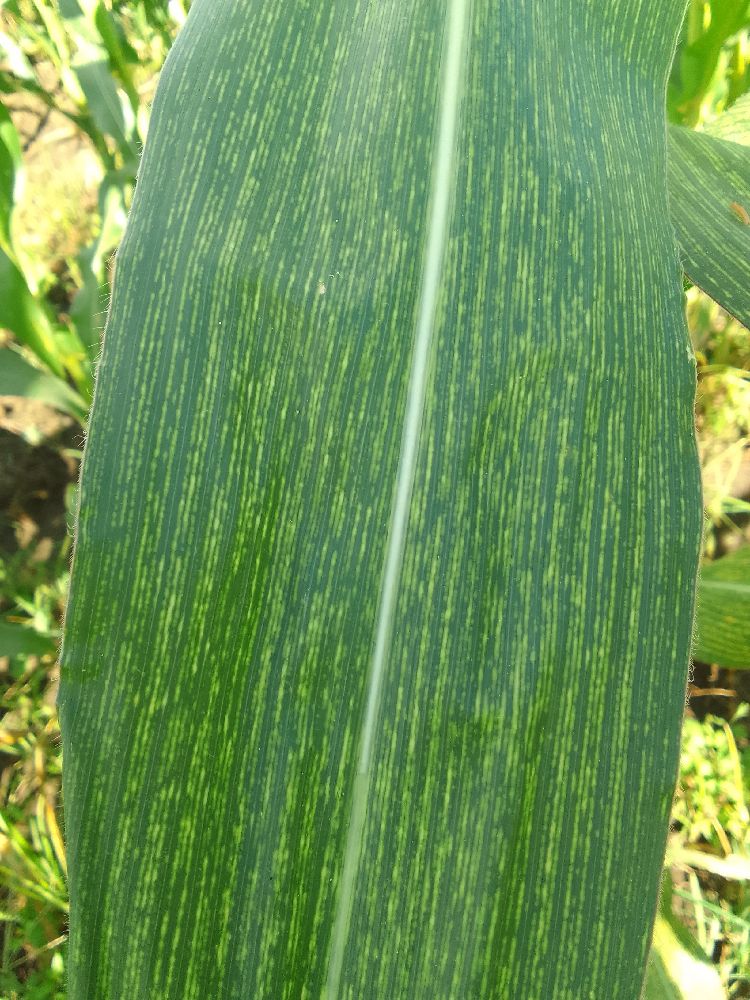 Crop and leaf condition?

maize, maize streak virus
